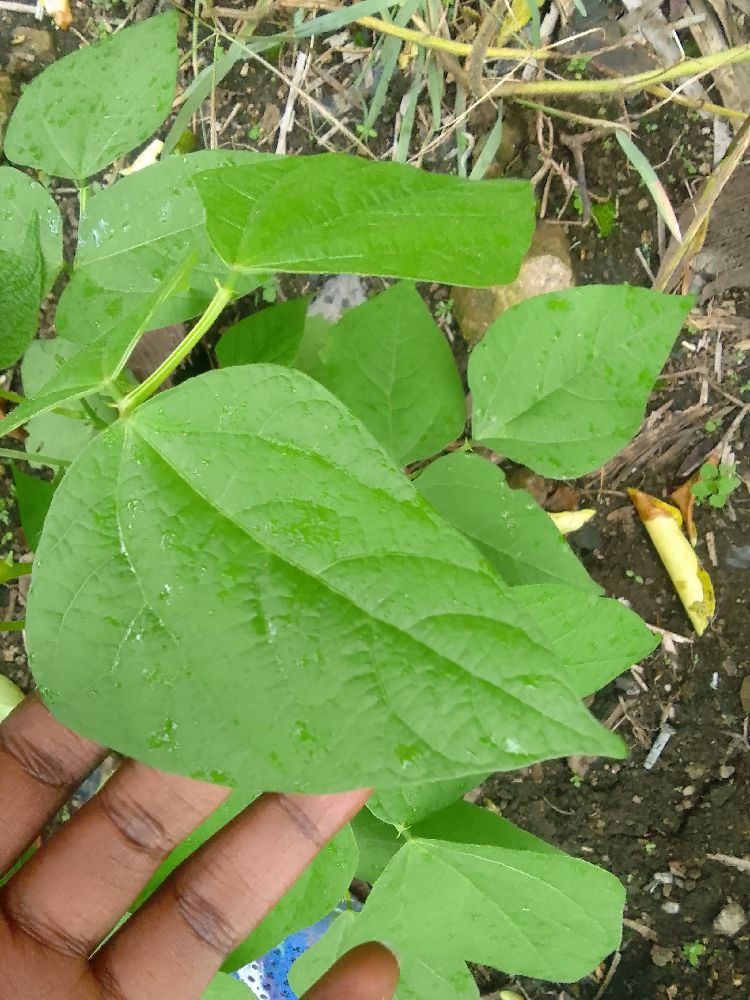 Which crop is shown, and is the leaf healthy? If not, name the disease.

common bean, healthy
